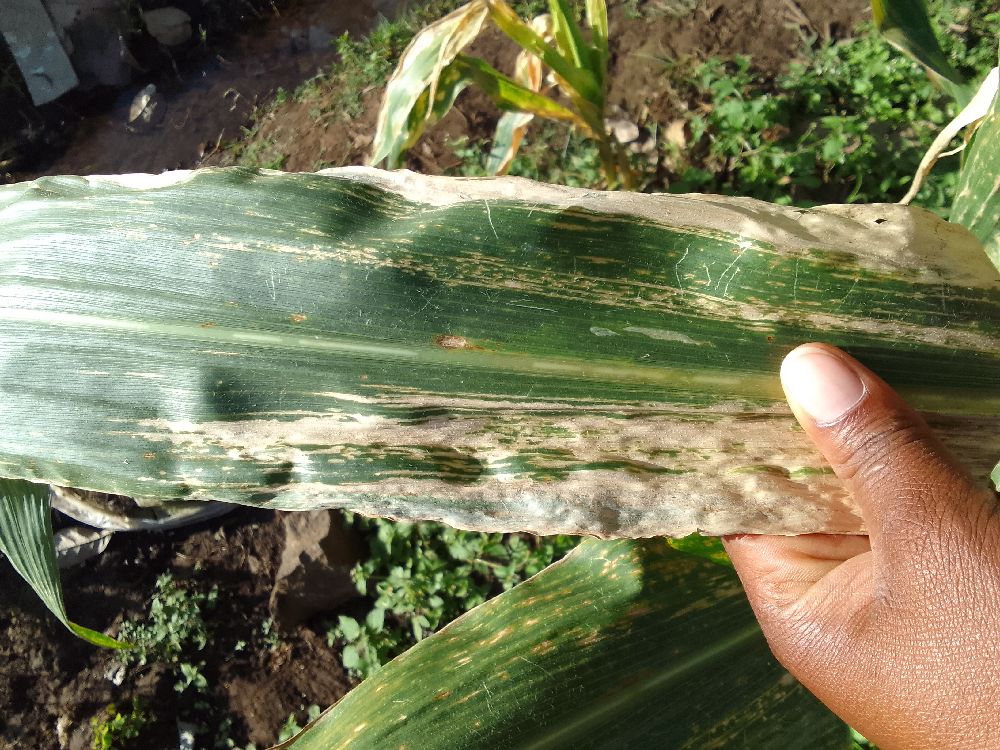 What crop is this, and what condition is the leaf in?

maize, maize lethal necrosis
